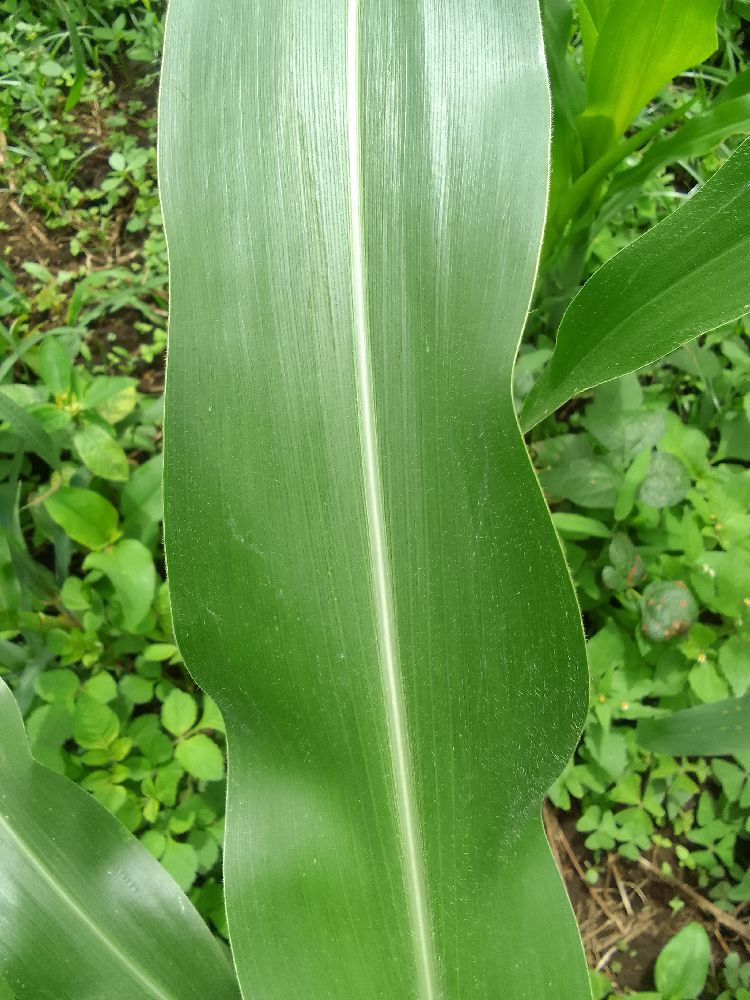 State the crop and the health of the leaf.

maize, healthy
